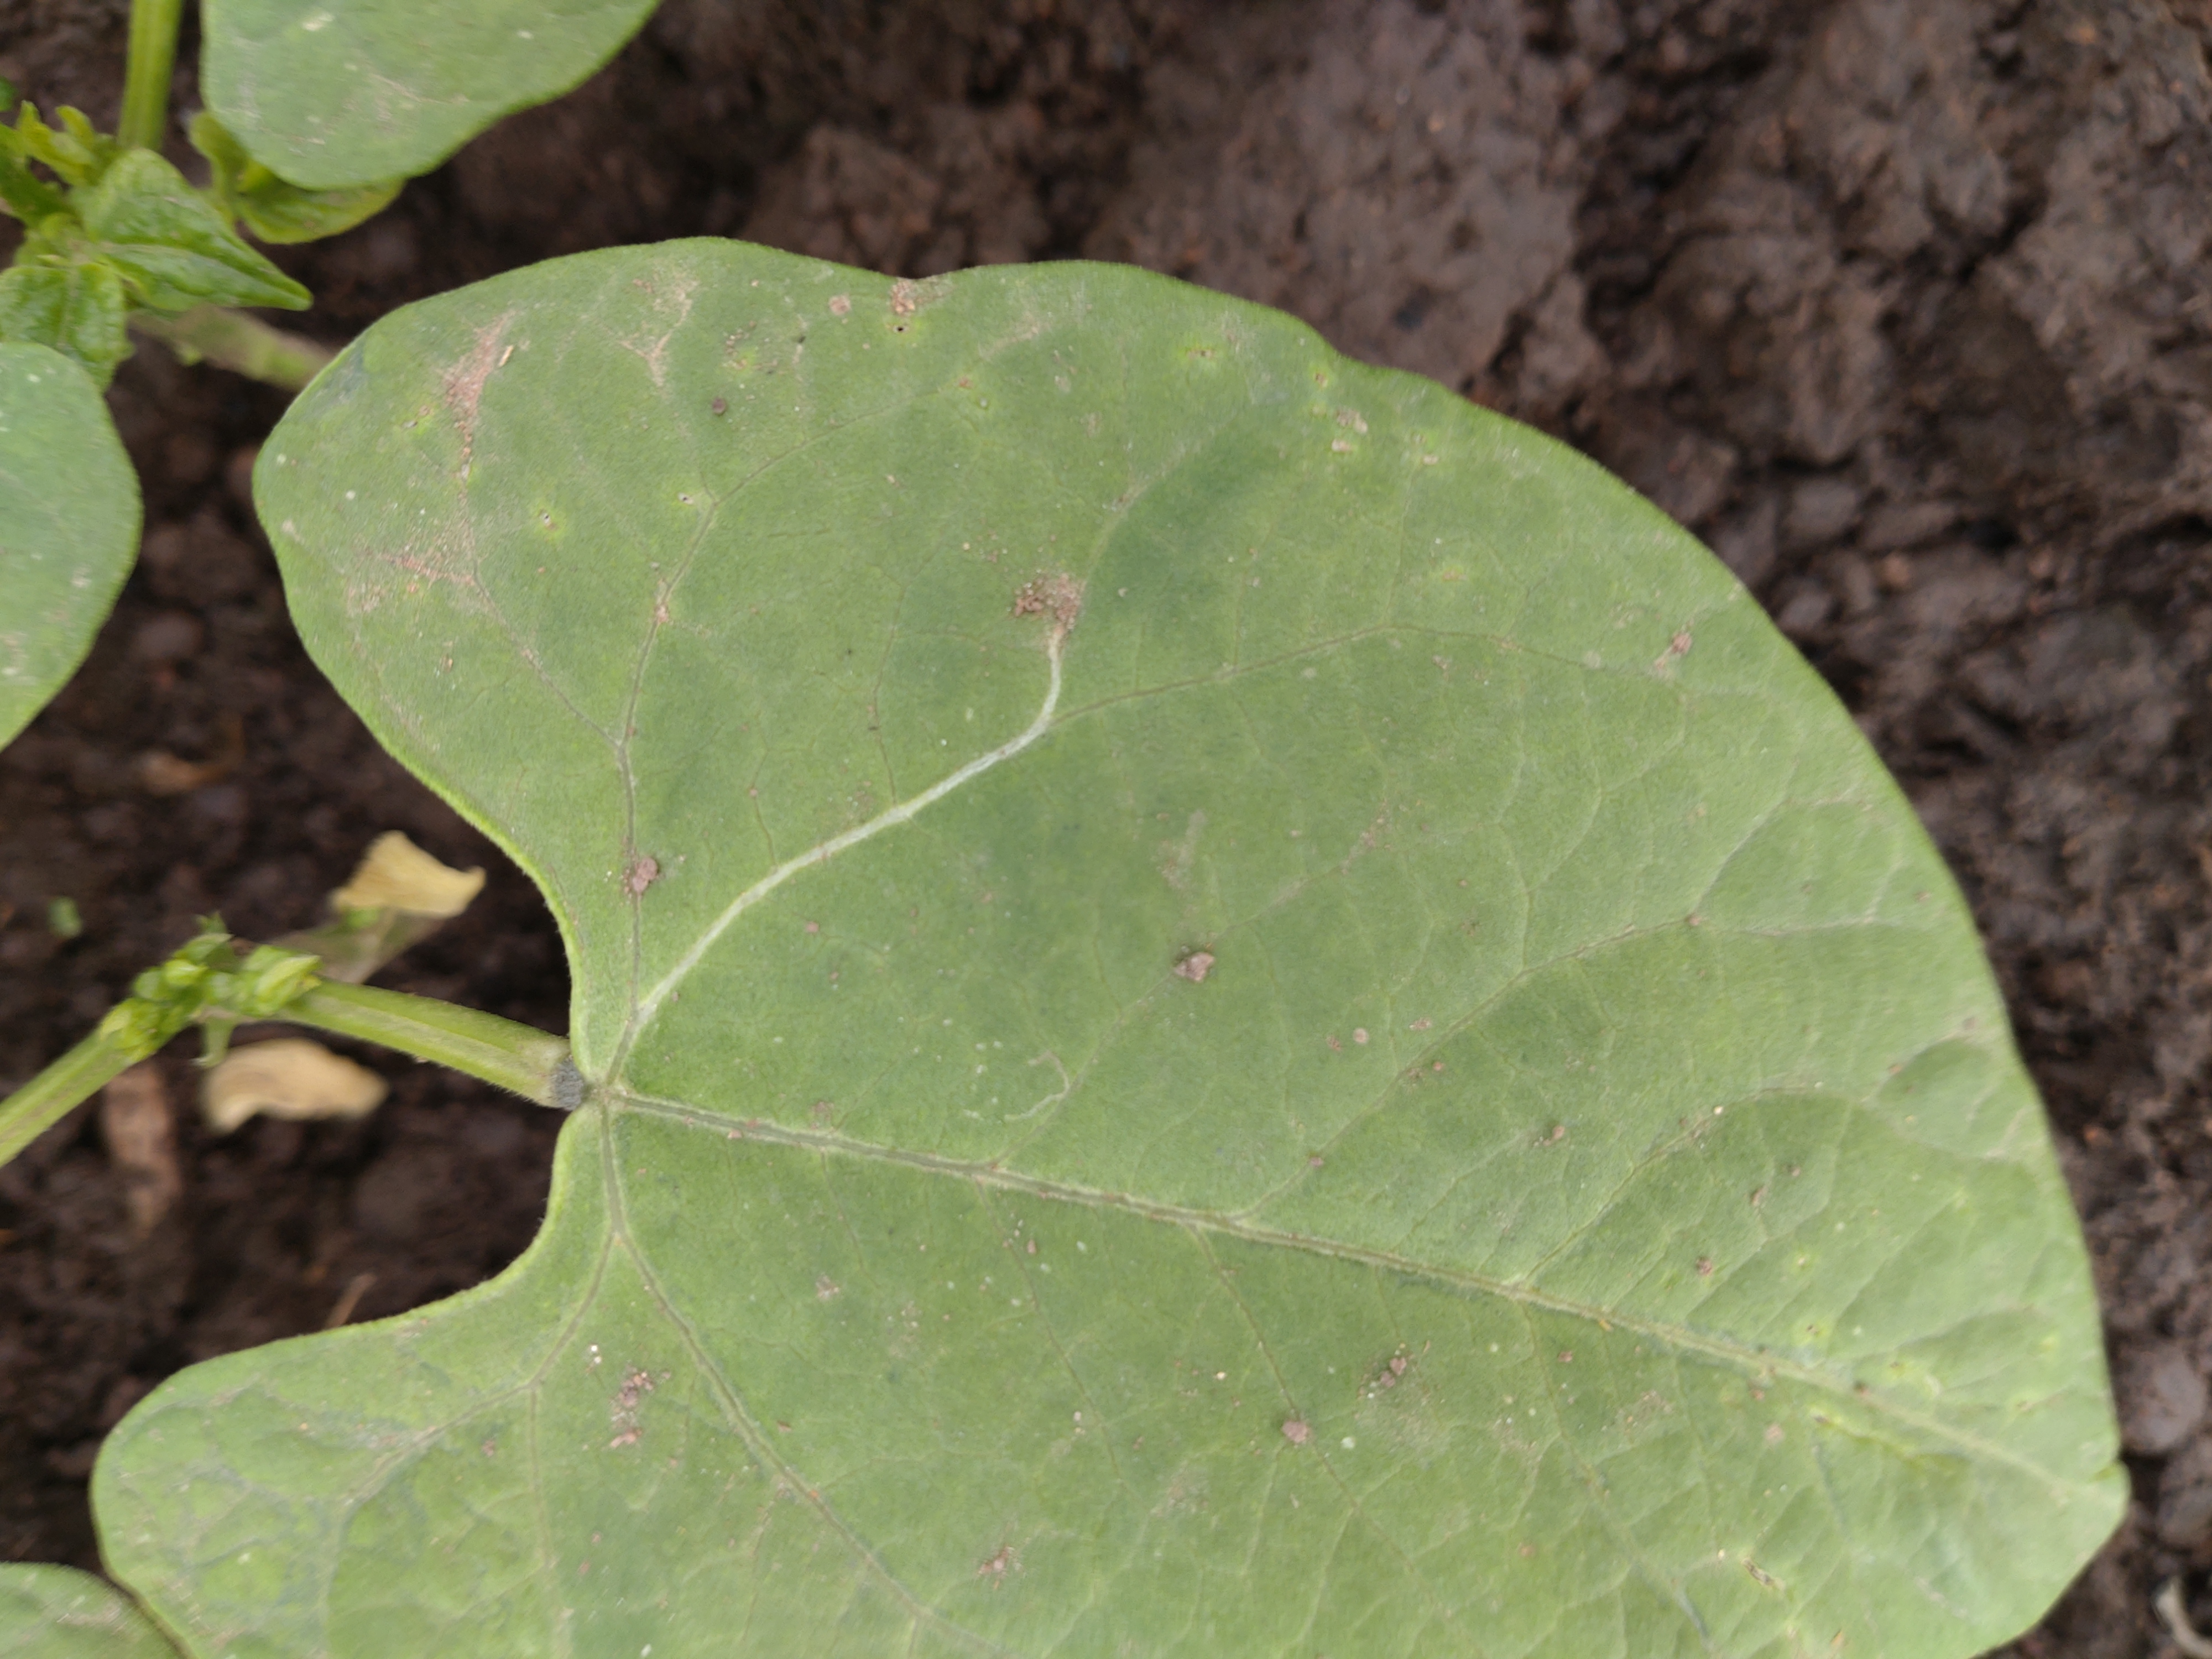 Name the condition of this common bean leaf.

healthy
